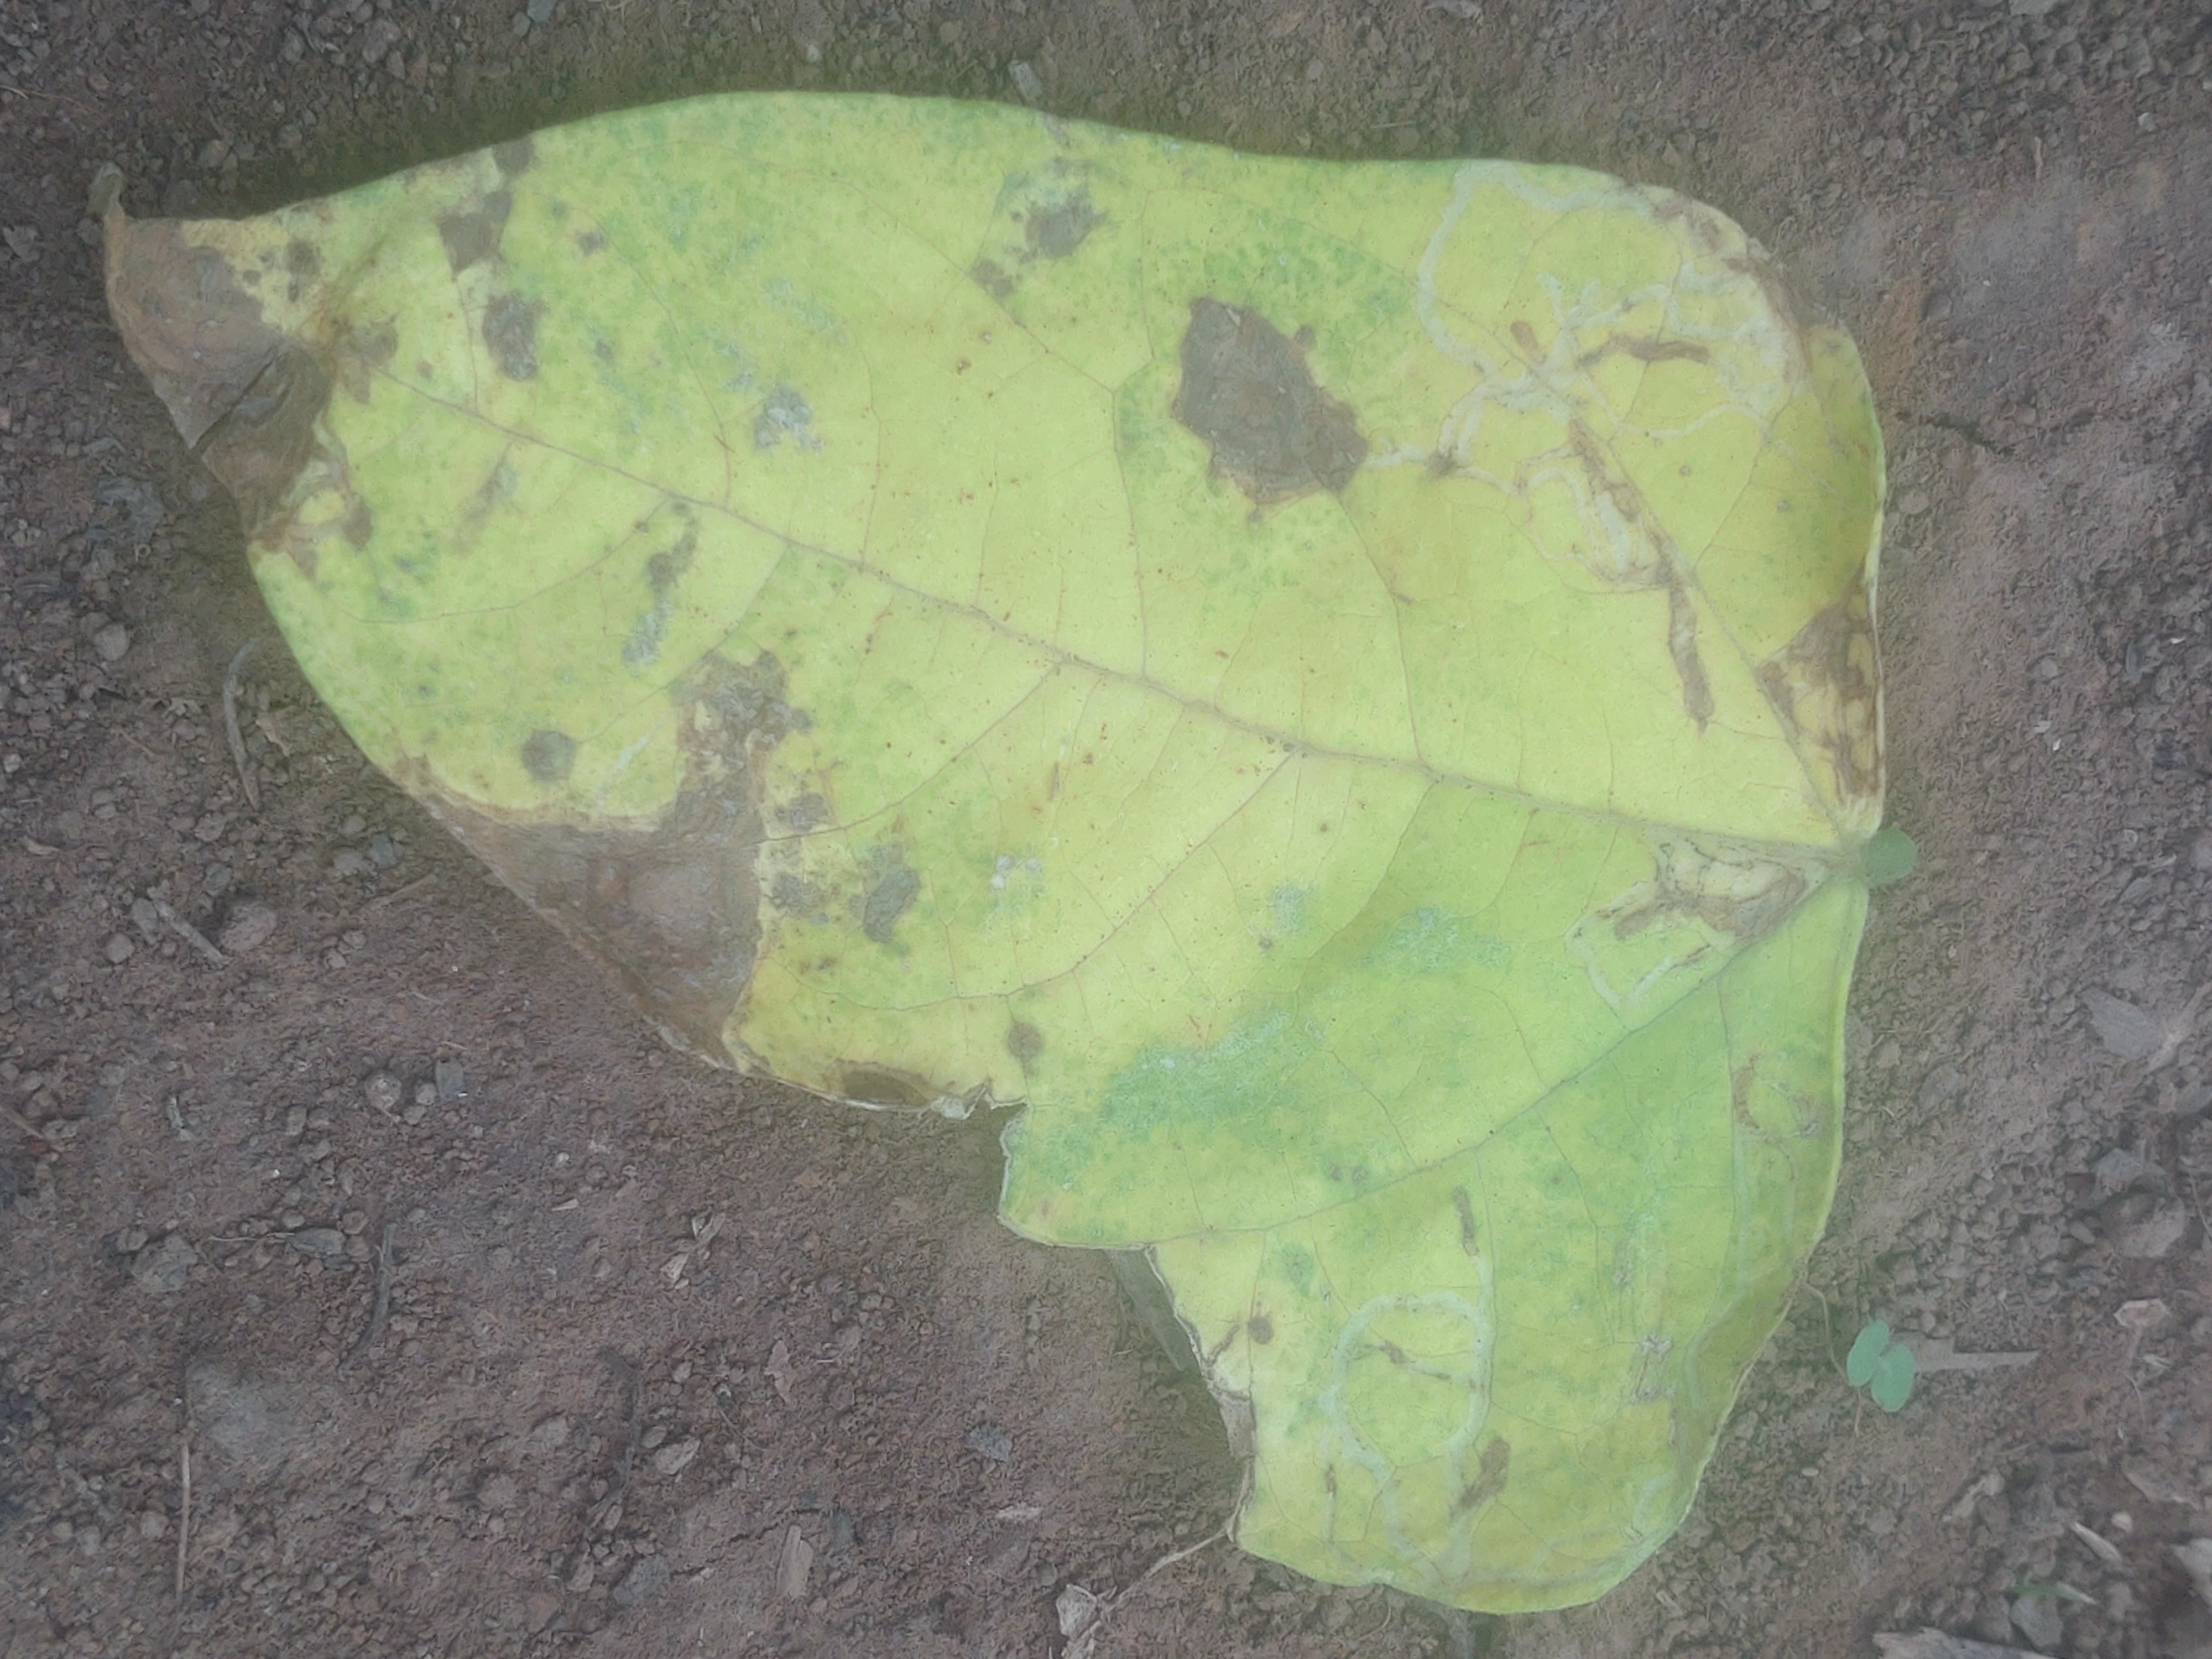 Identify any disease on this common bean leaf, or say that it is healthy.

anthracnose
